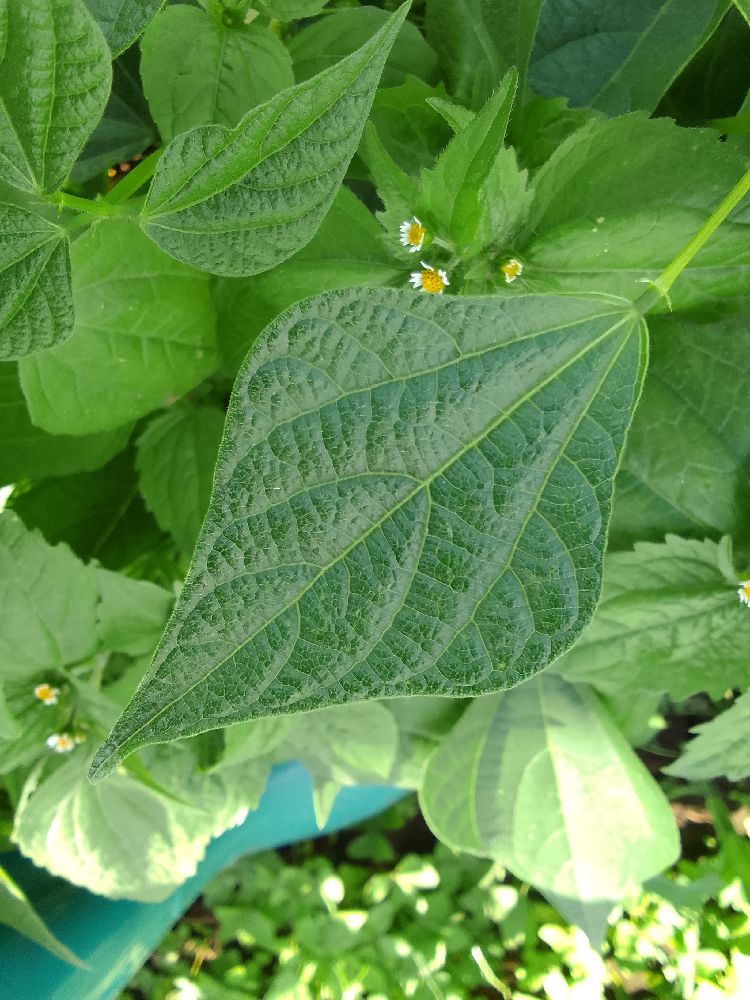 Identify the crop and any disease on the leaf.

common bean, healthy
